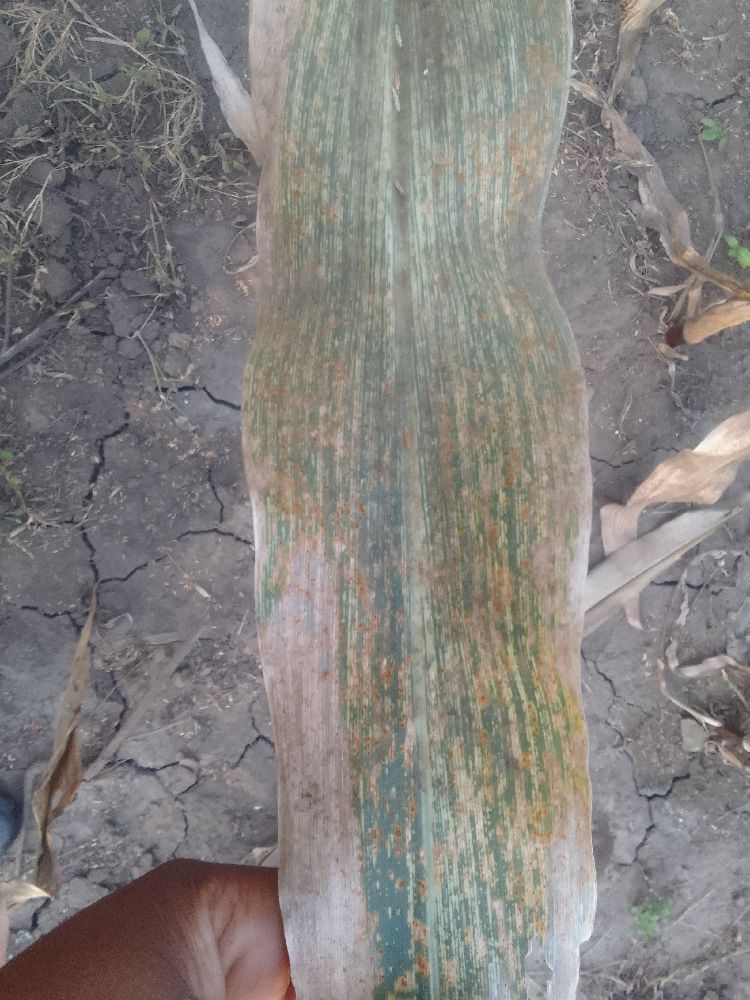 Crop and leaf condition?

maize, maize streak virus
